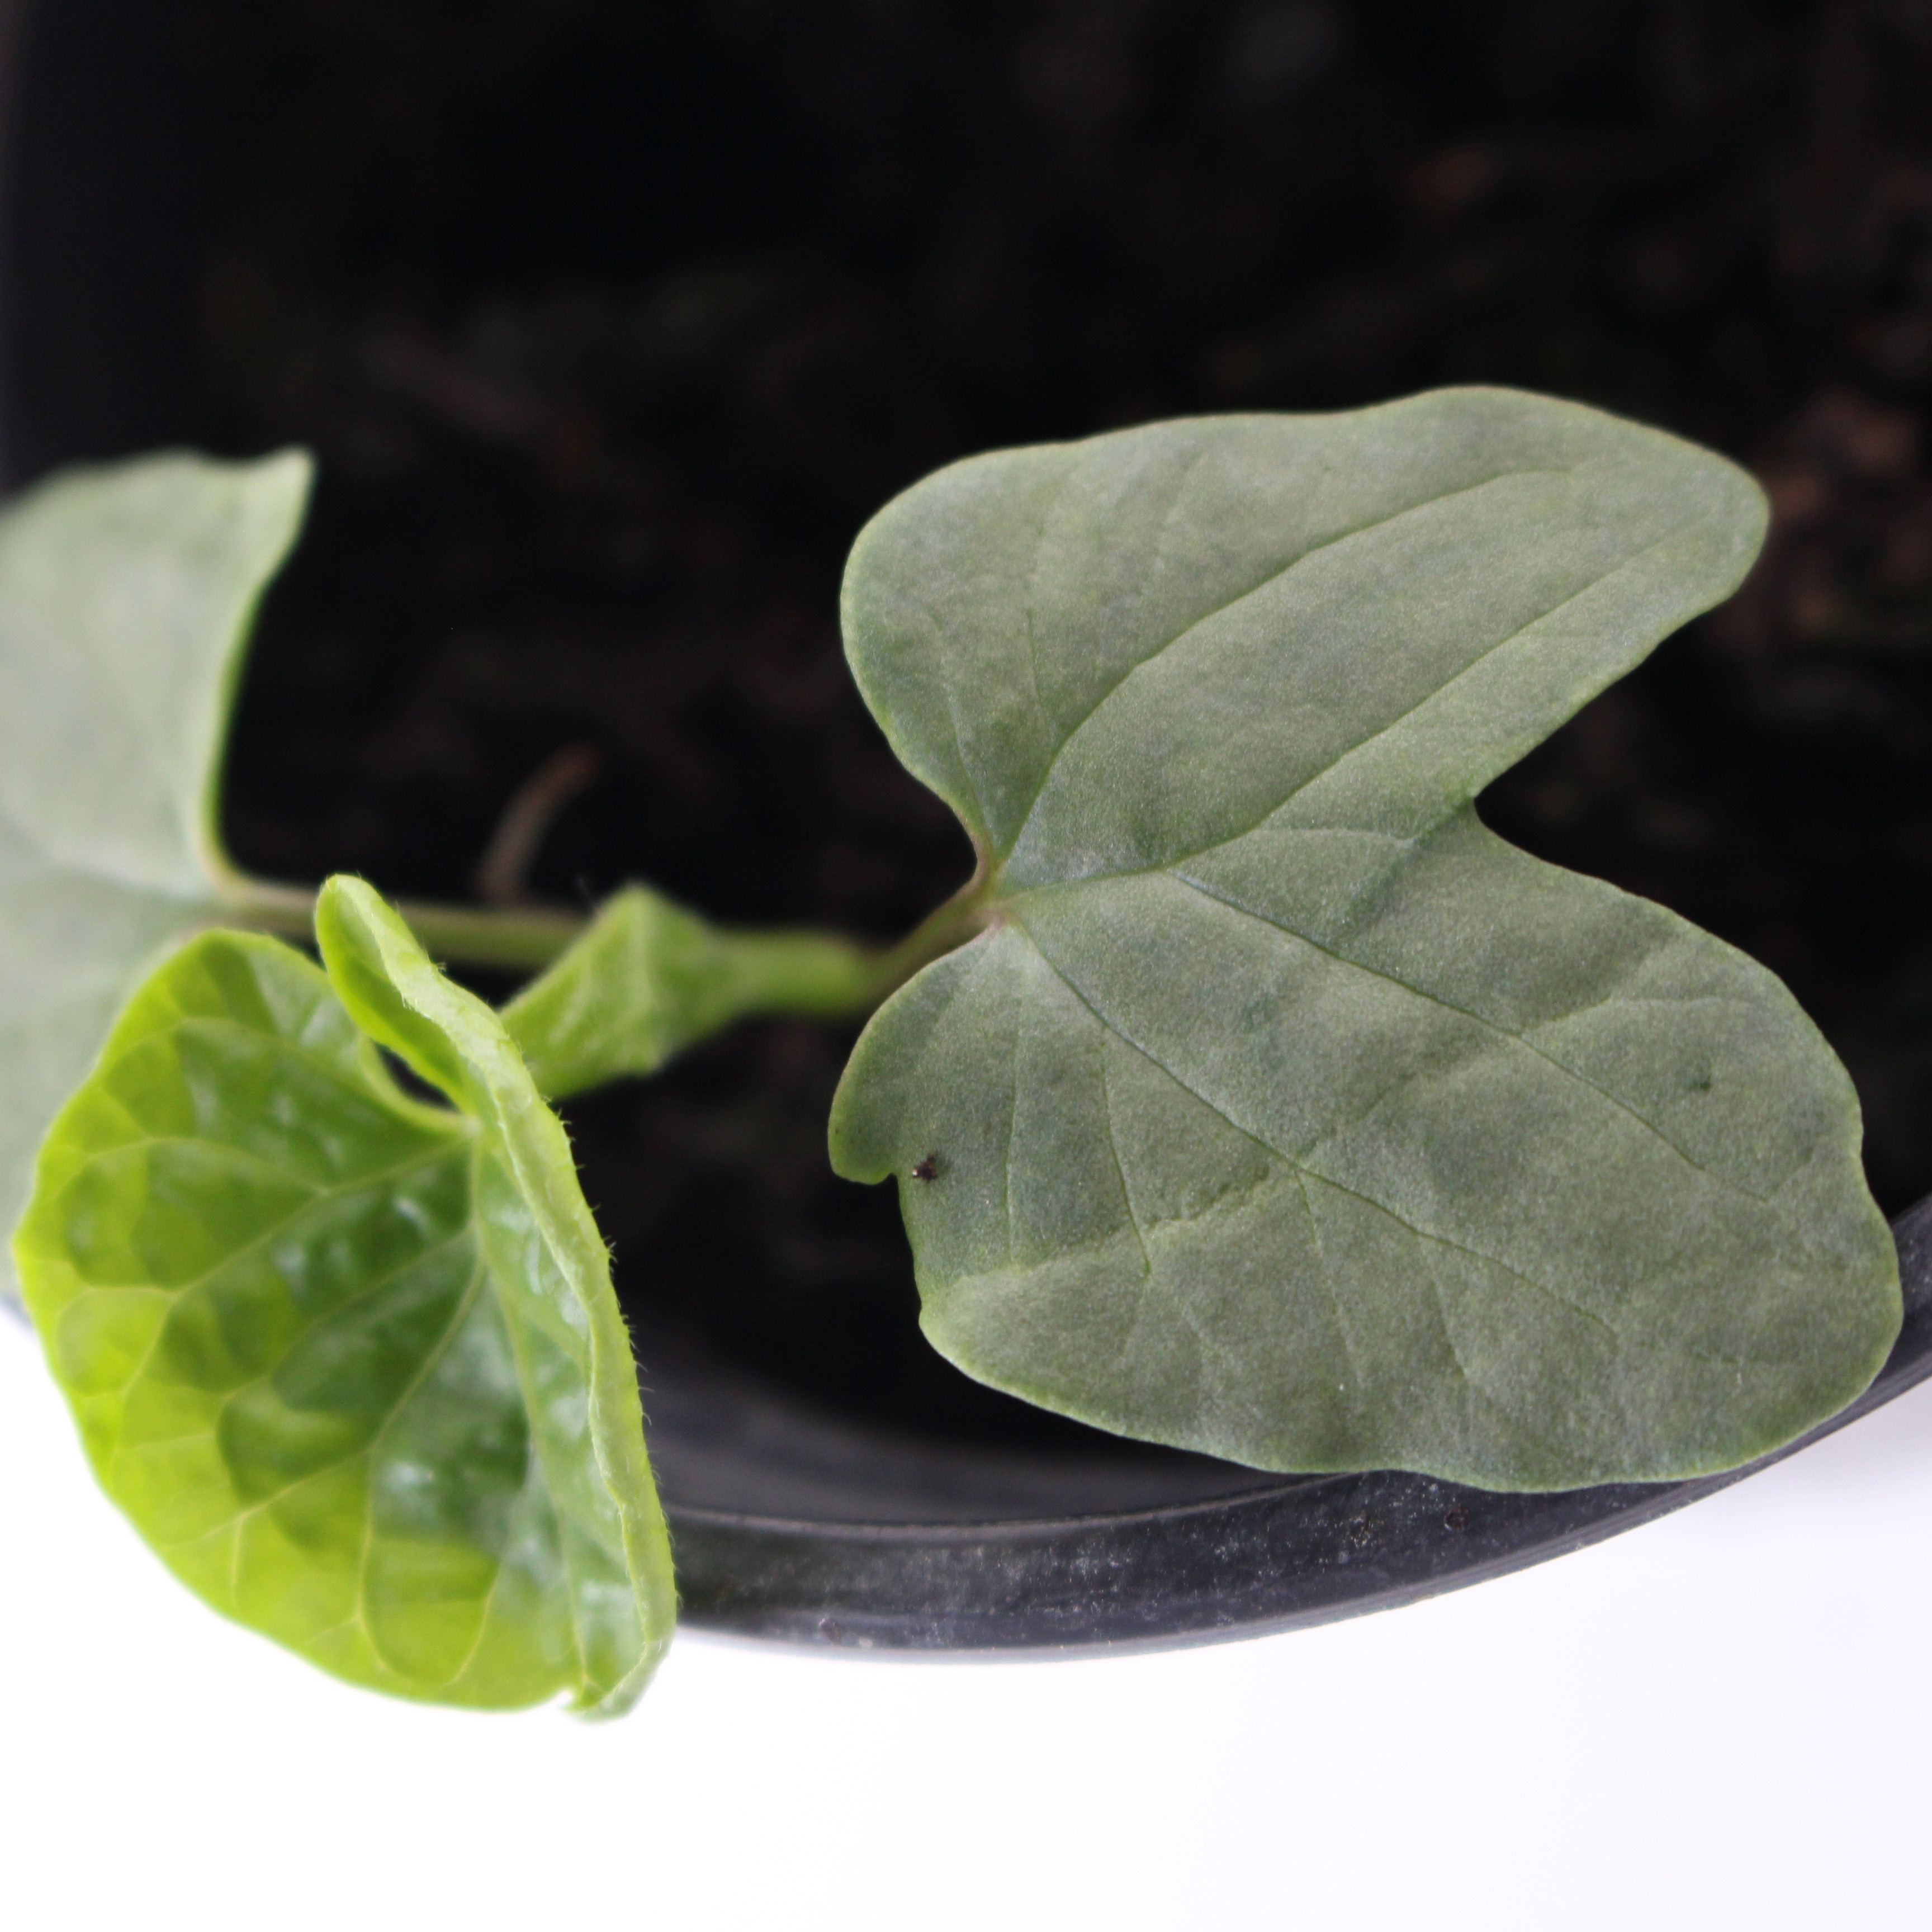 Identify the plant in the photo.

Convolvulus arvensis
